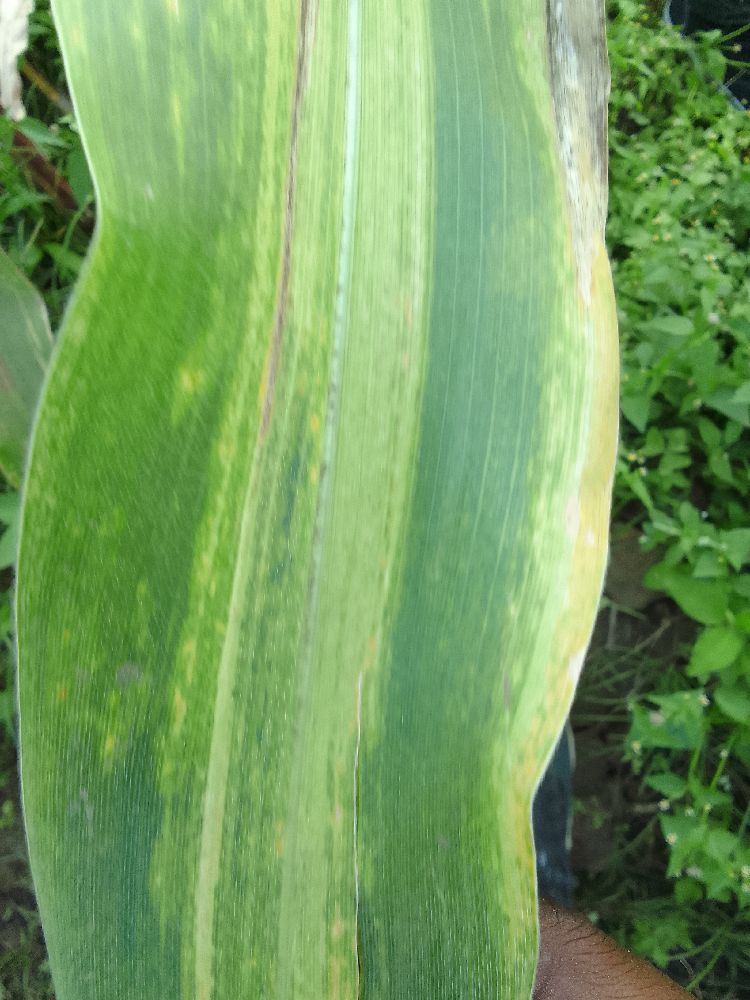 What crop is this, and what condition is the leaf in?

maize, maize lethal necrosis
